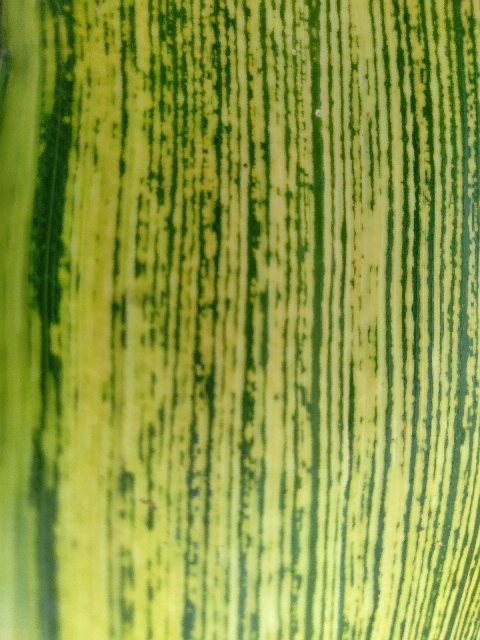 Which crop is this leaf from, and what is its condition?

maize, maize streak virus
